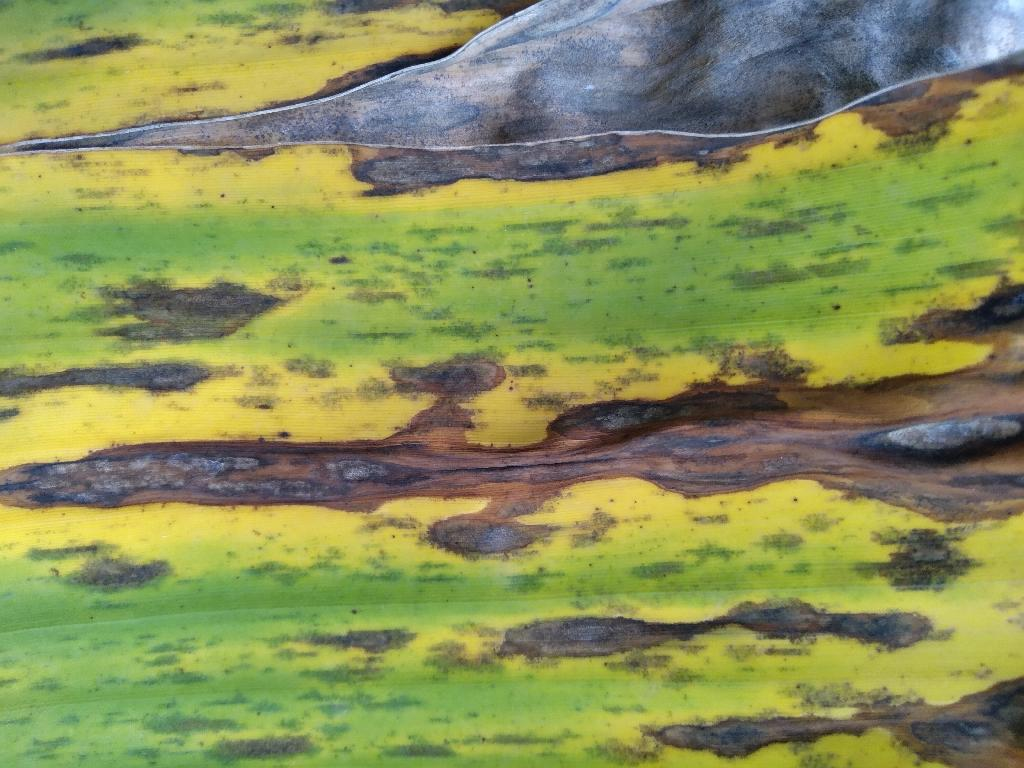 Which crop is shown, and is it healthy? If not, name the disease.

banana, black sigatoka
